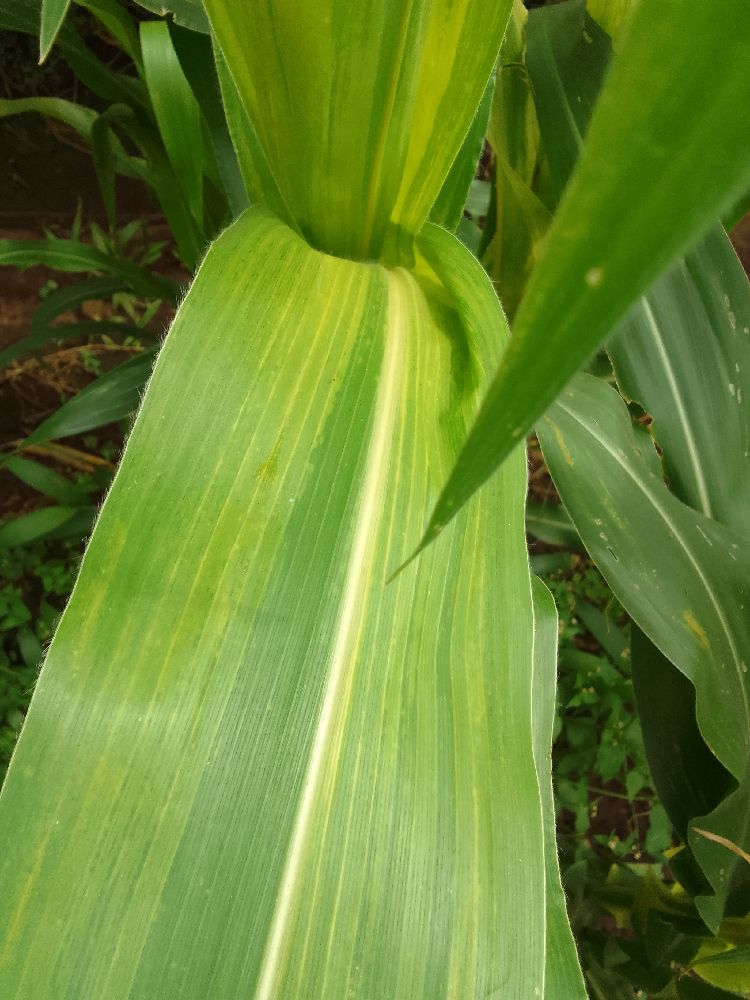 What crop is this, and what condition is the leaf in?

maize, maize lethal necrosis
